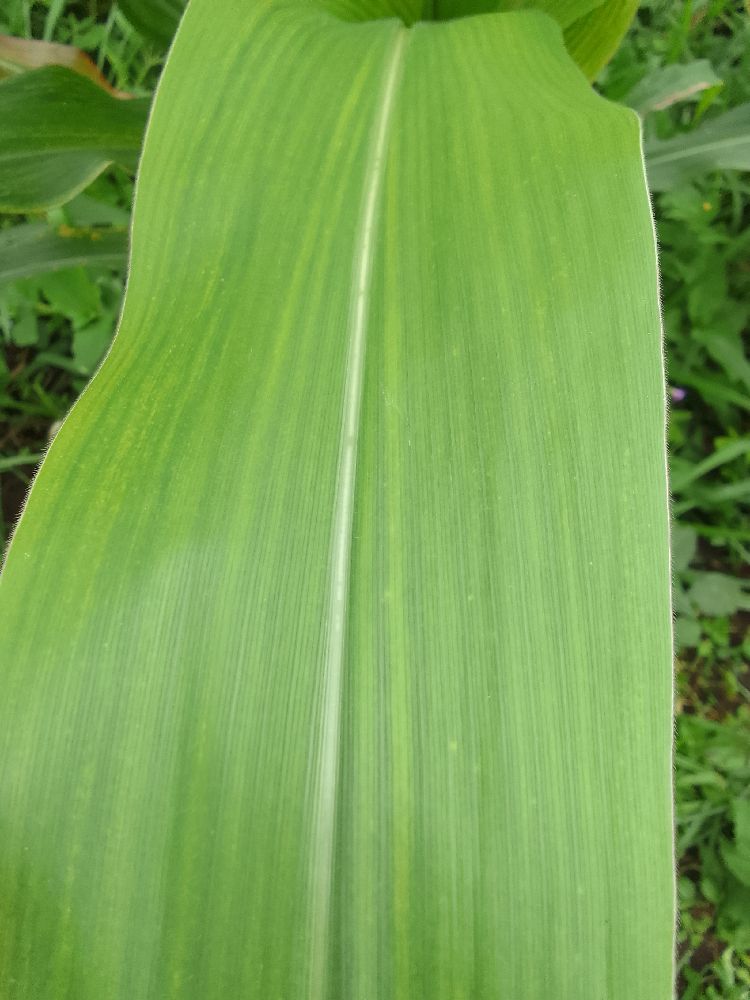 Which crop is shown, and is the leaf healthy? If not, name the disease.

maize, maize streak virus
